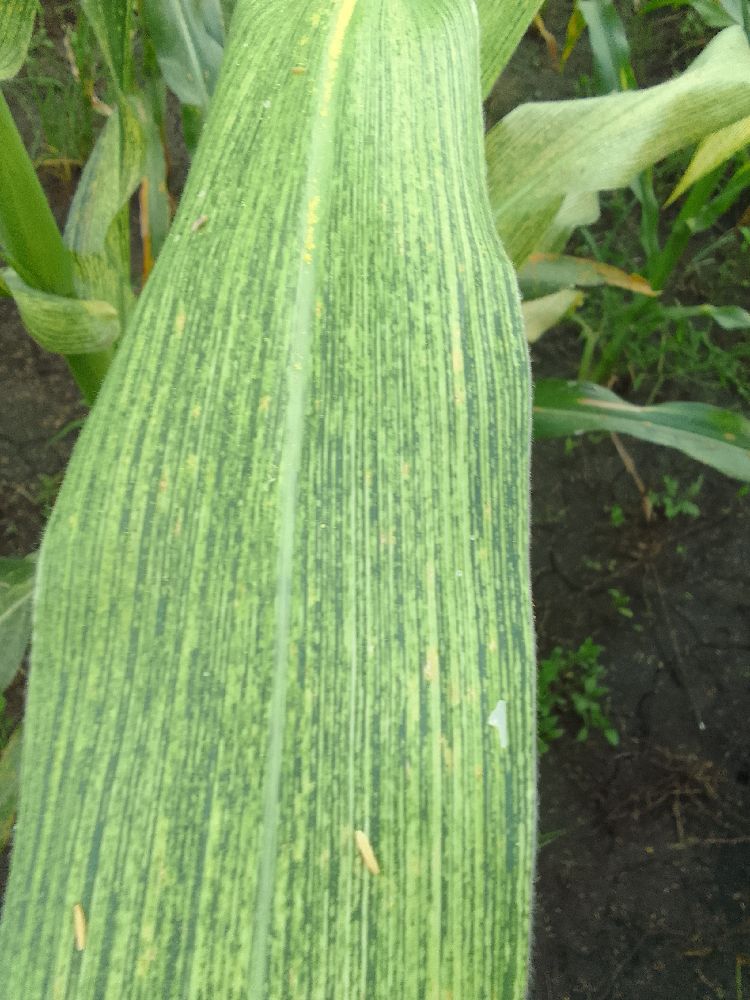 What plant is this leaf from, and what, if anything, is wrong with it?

maize, maize streak virus
